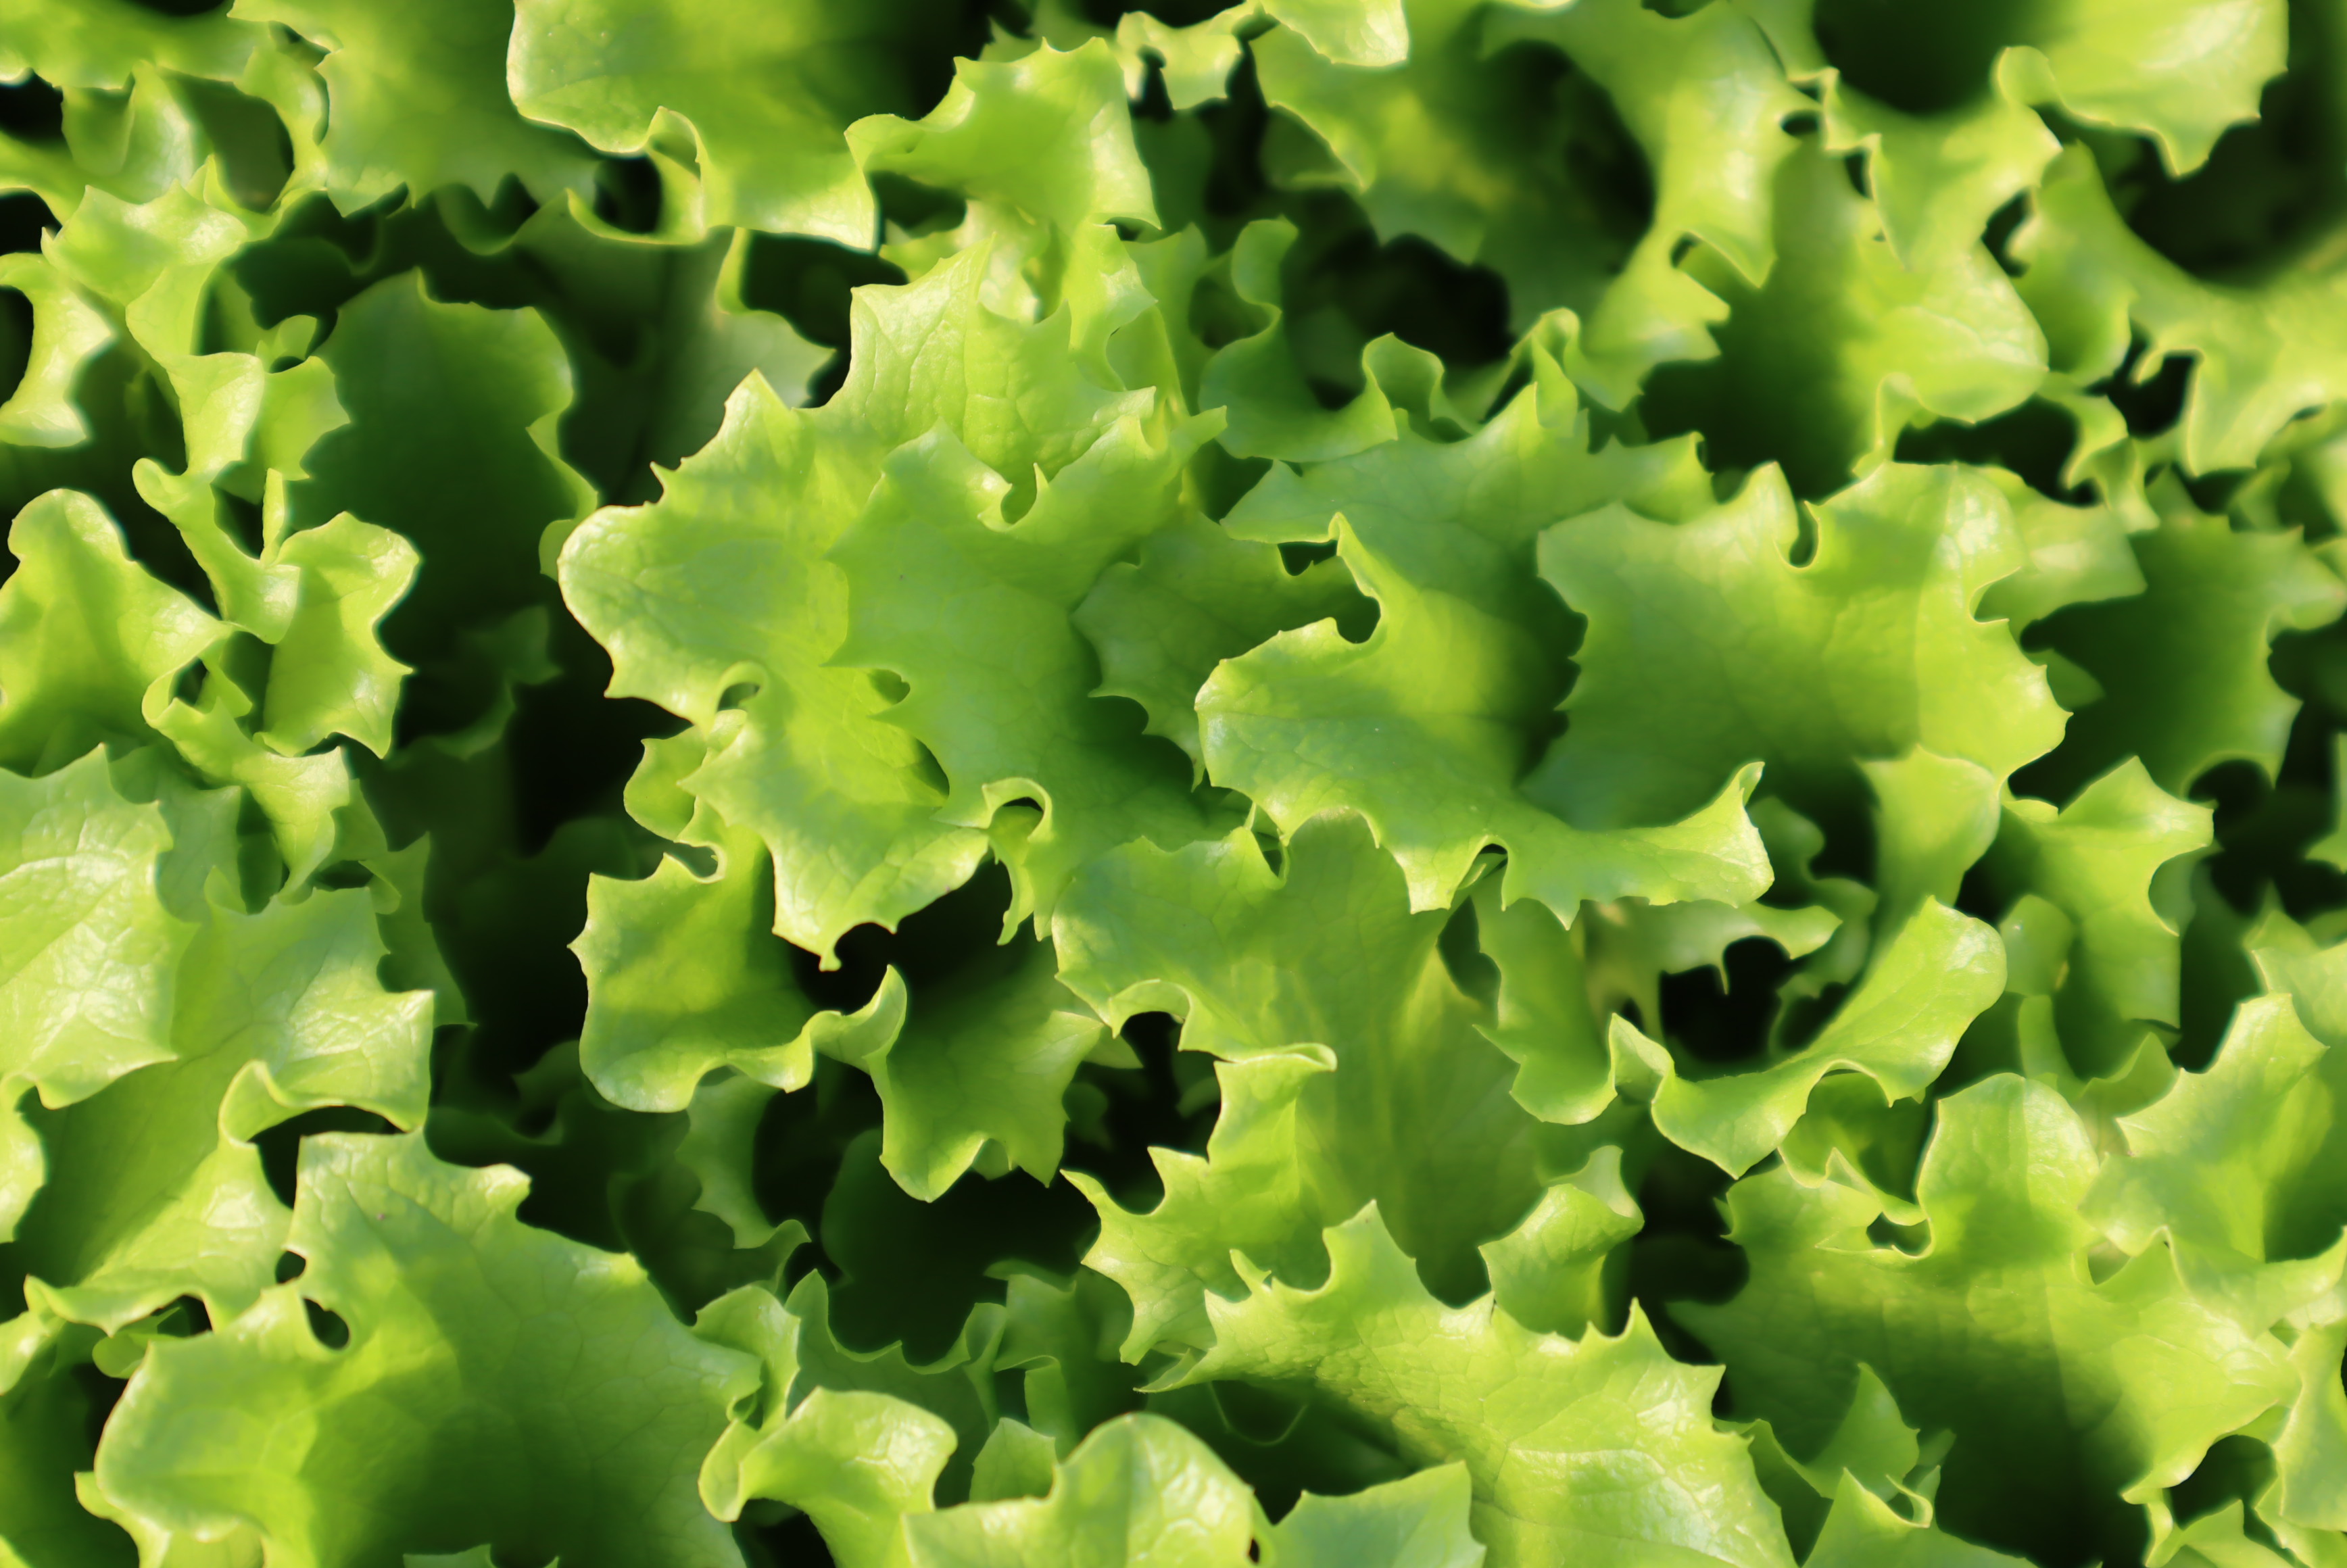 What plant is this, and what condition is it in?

lettuce, healthy
